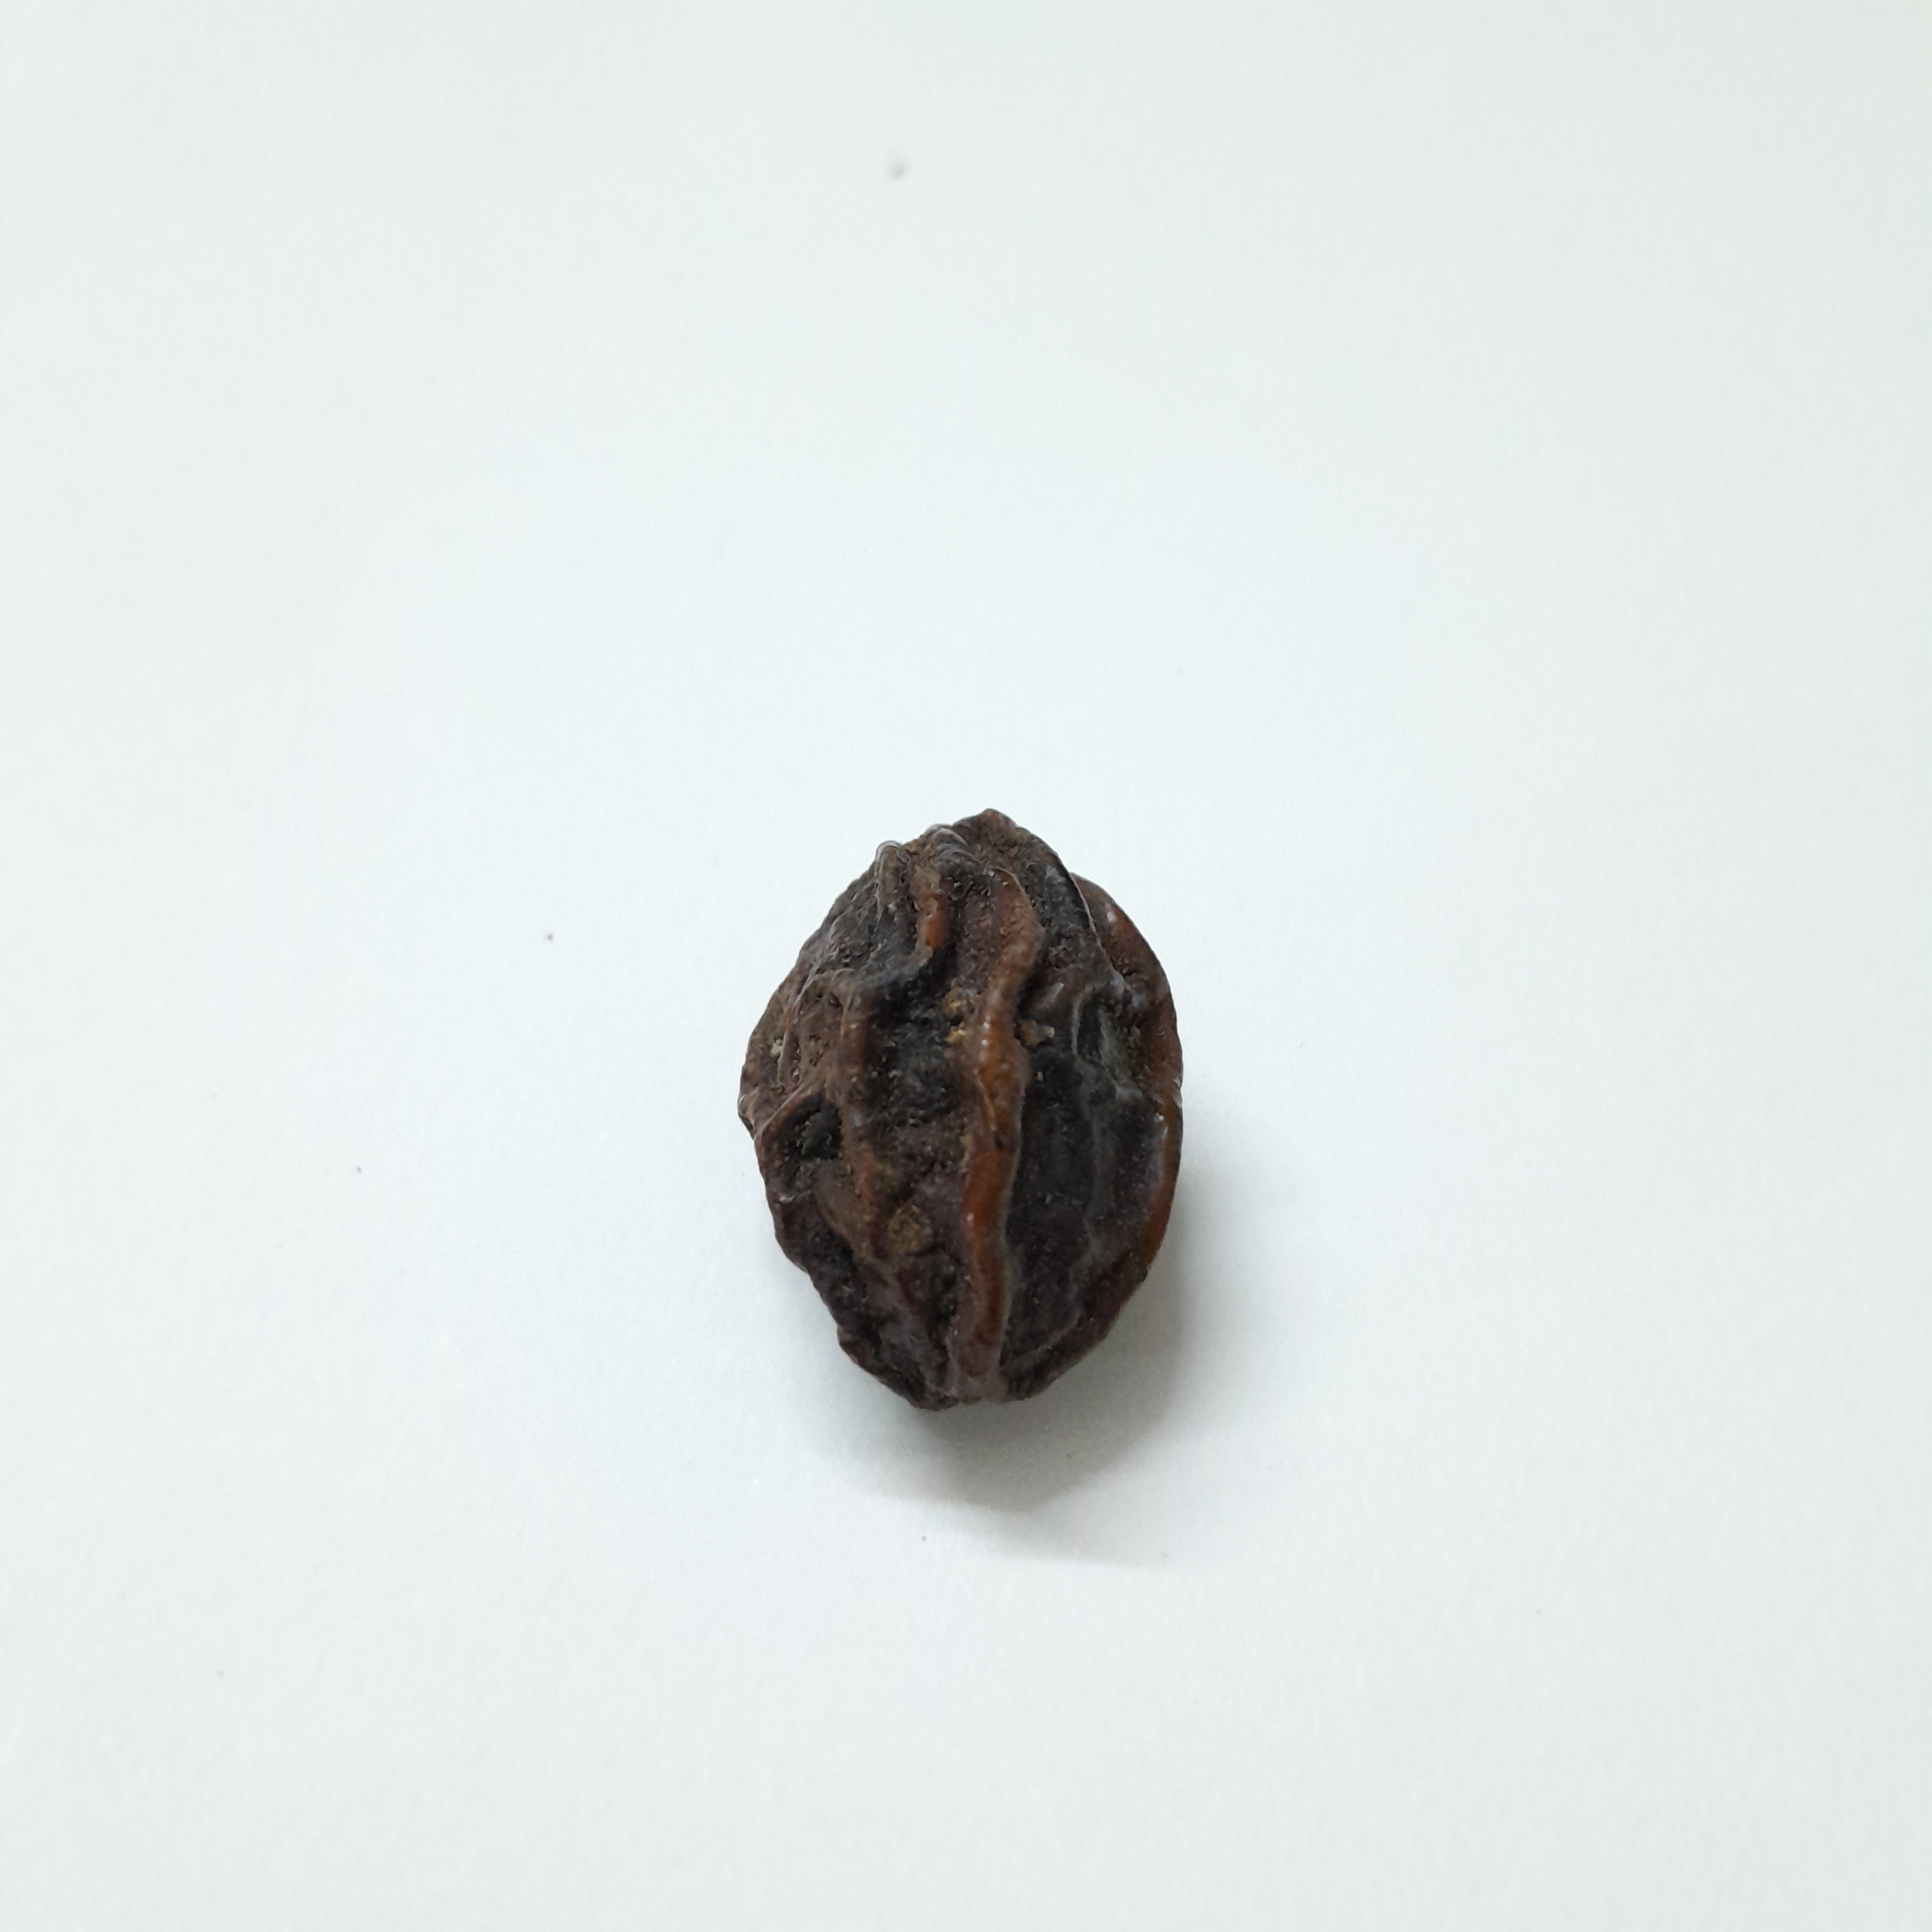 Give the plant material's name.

kadukharik
